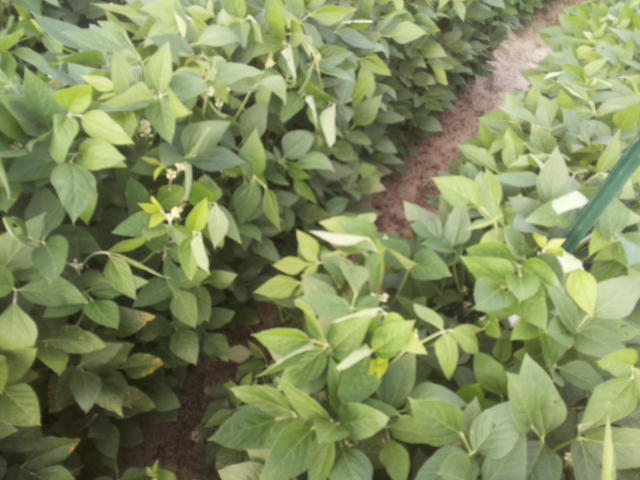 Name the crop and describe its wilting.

soybean, leaves with no wilting
